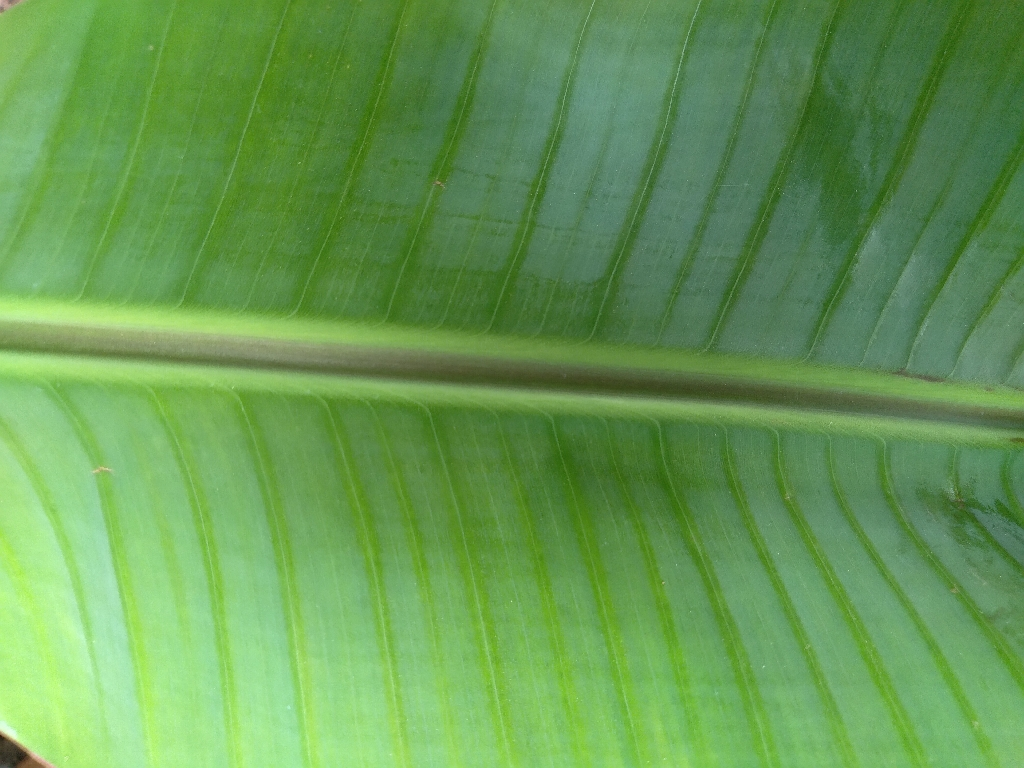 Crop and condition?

banana, healthy
